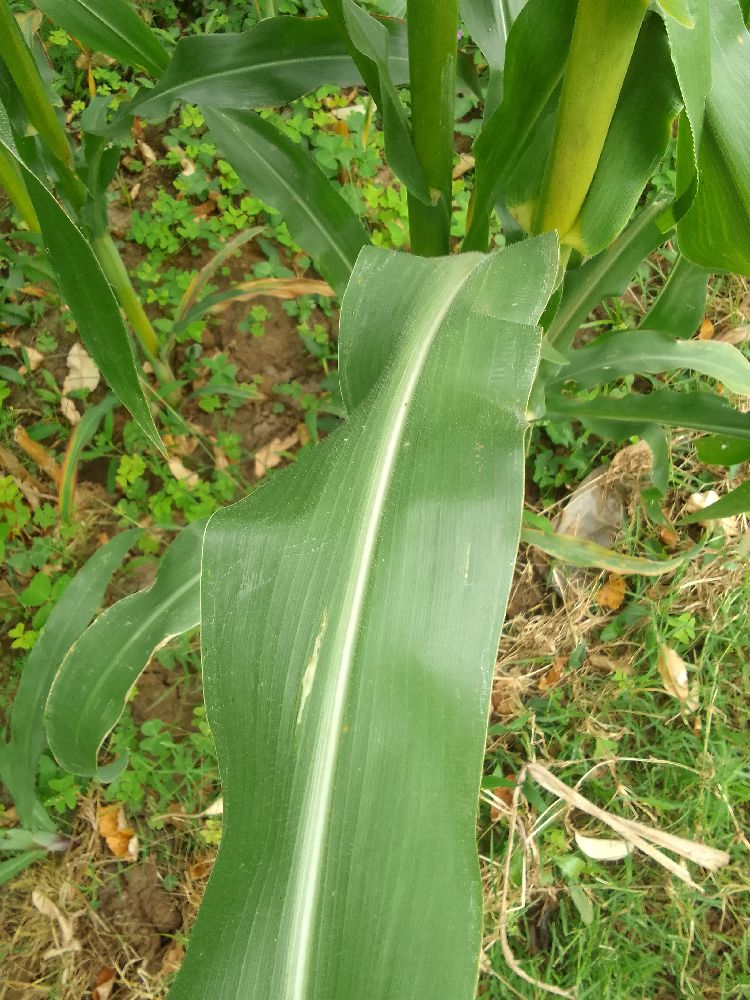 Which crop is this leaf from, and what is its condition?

maize, healthy
